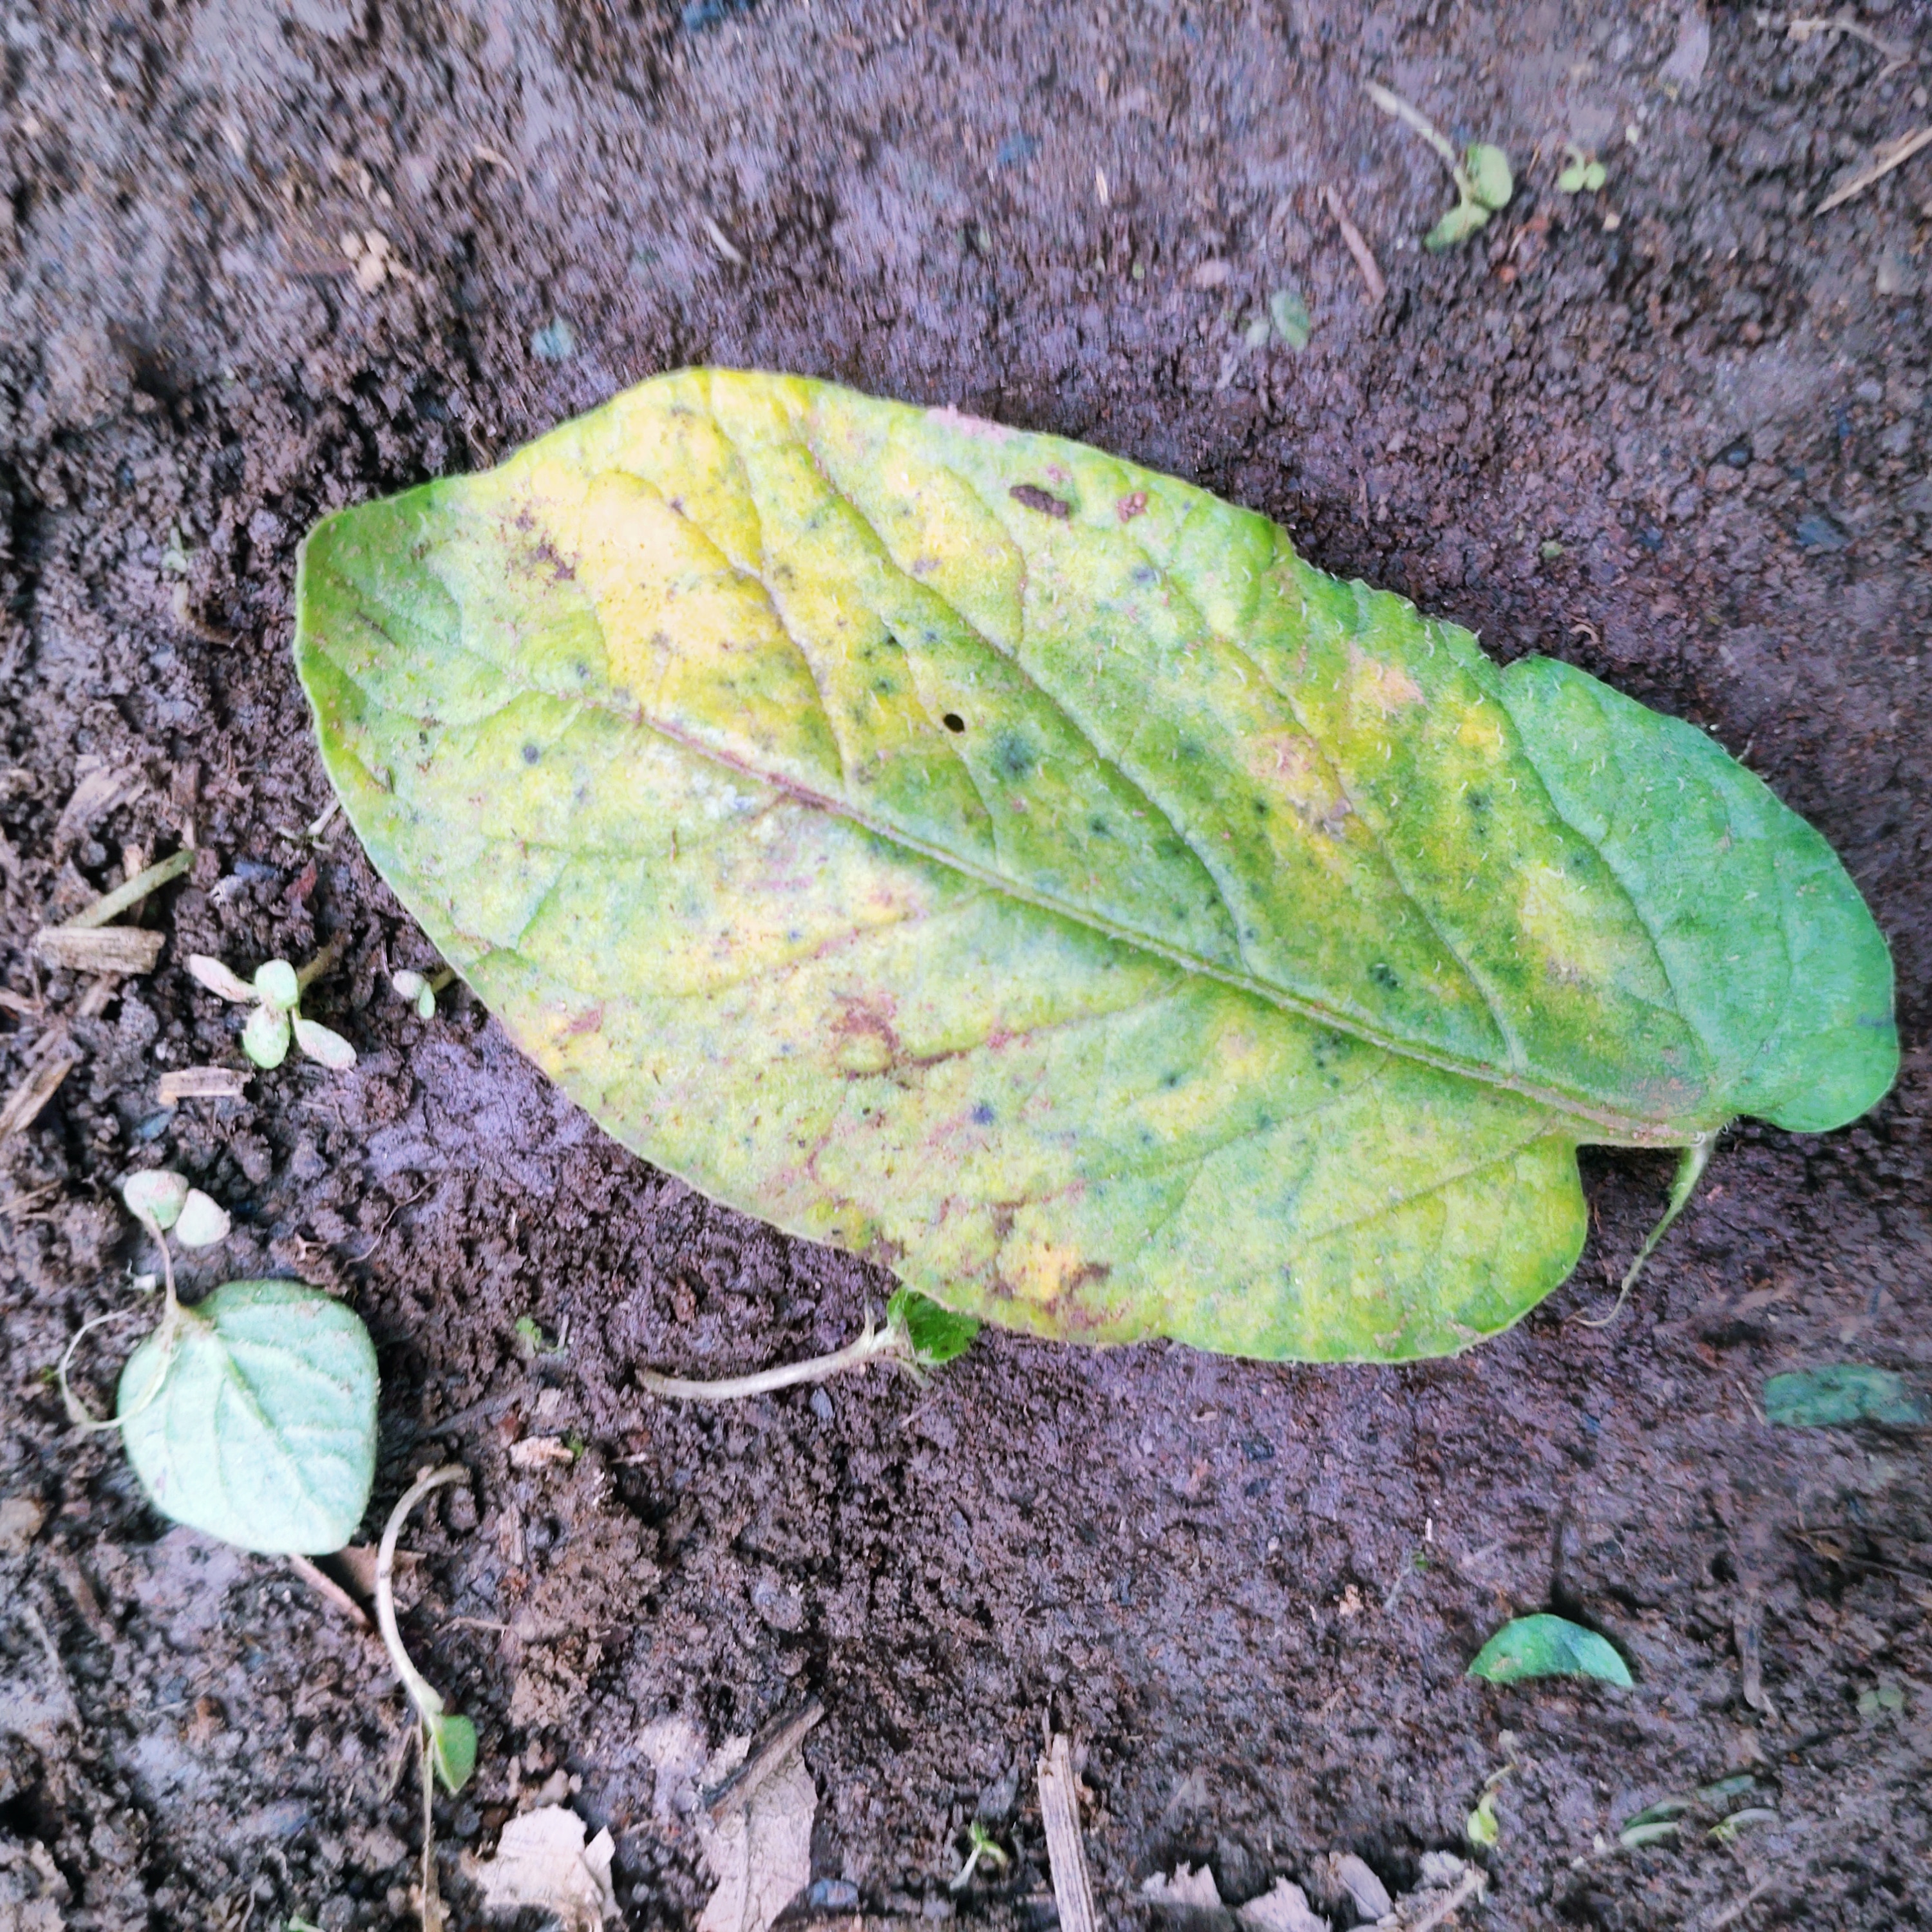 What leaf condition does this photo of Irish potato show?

late blight
